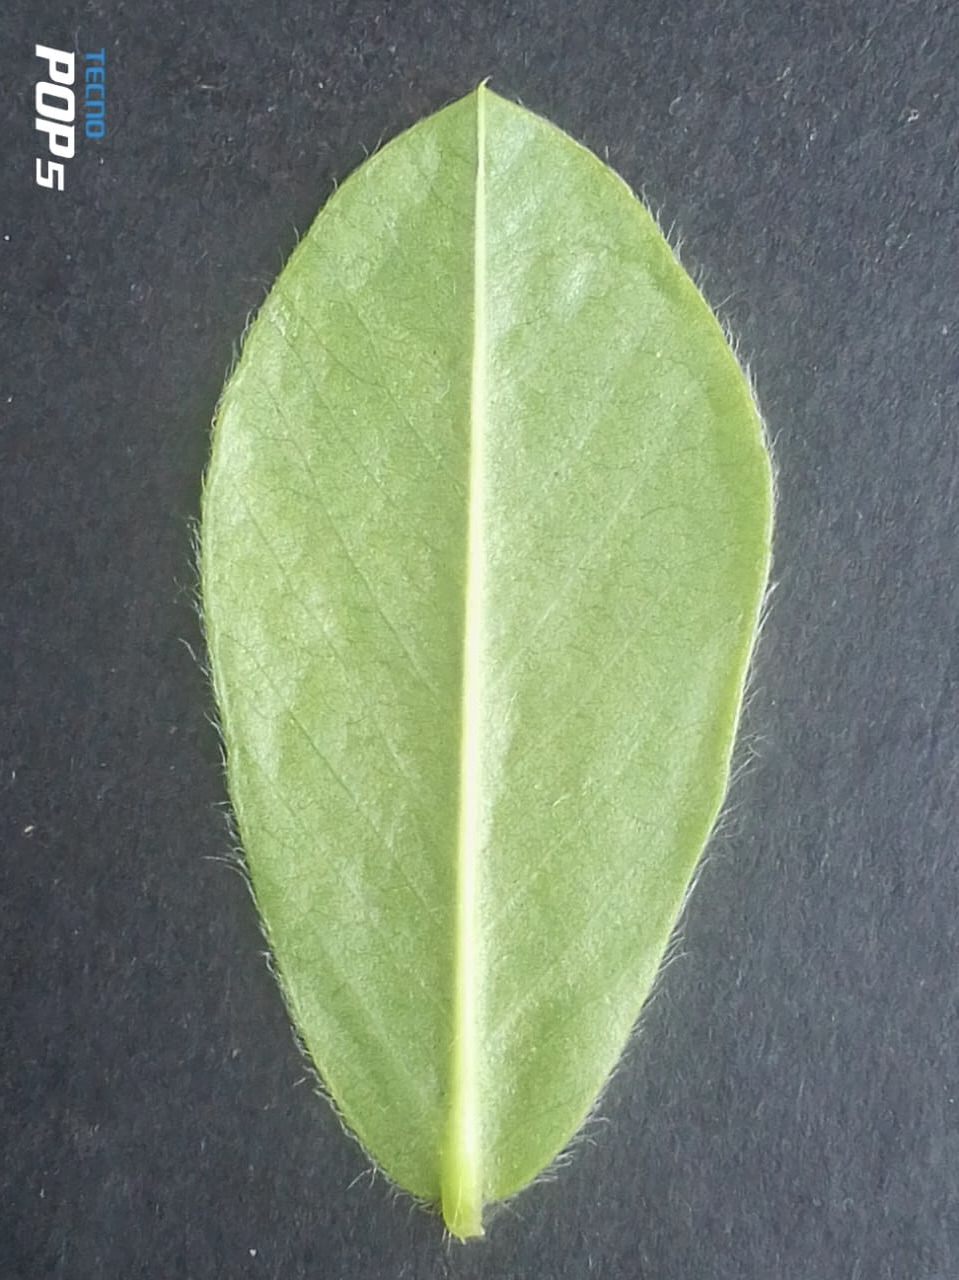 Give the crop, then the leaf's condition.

peanut, healthy leaves
